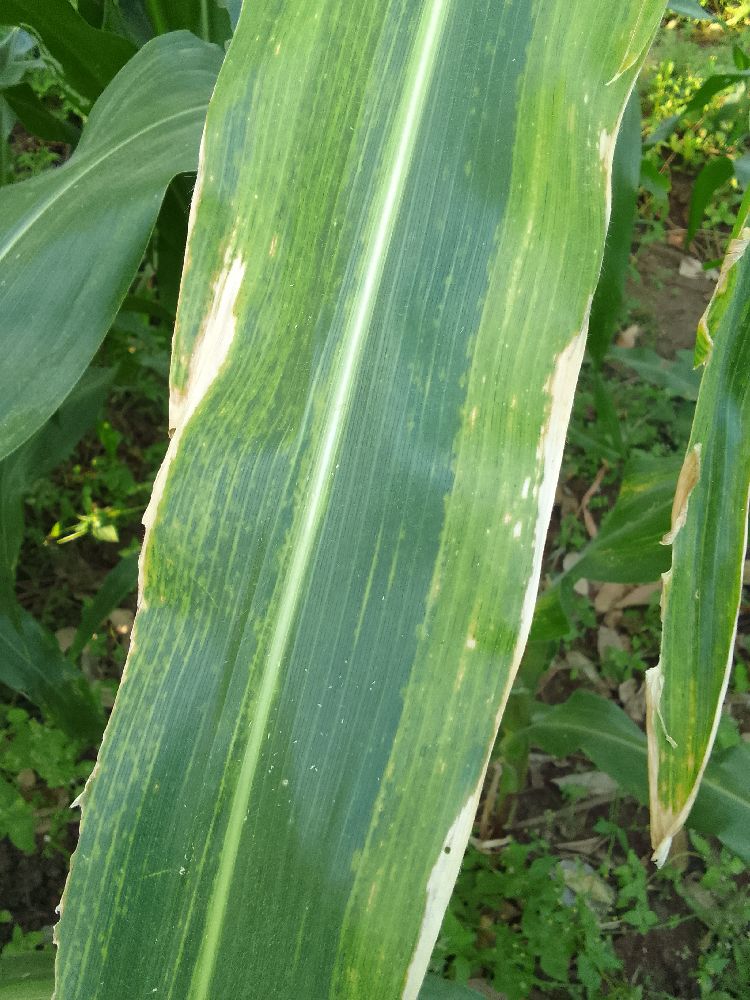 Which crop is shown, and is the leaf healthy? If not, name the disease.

maize, maize lethal necrosis
